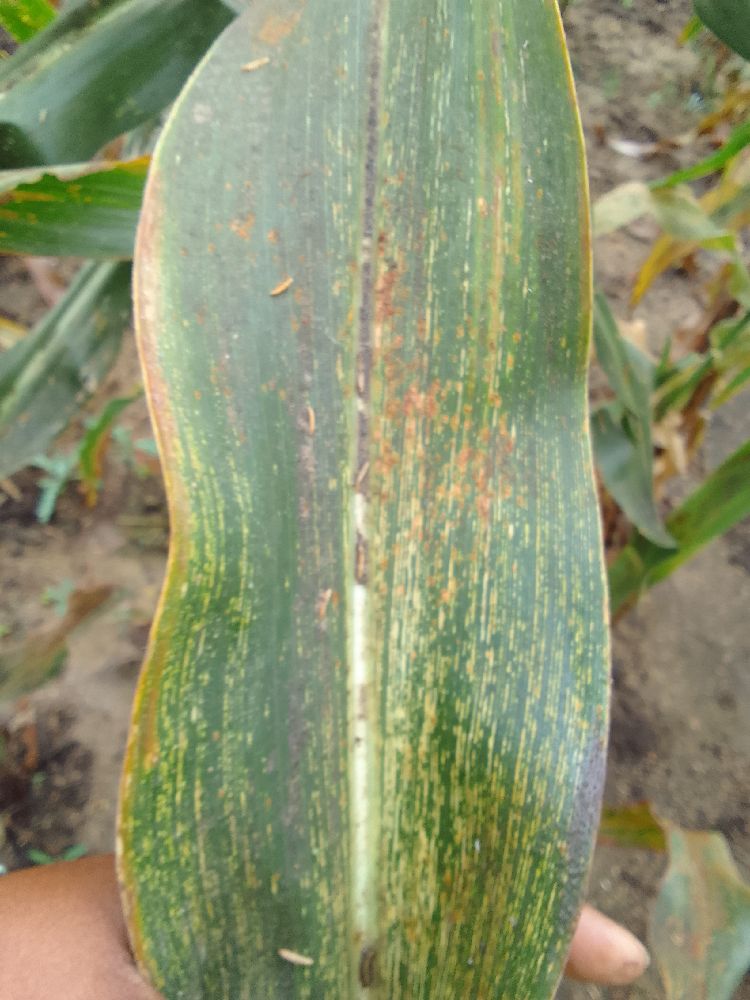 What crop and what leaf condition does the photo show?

maize, maize streak virus
